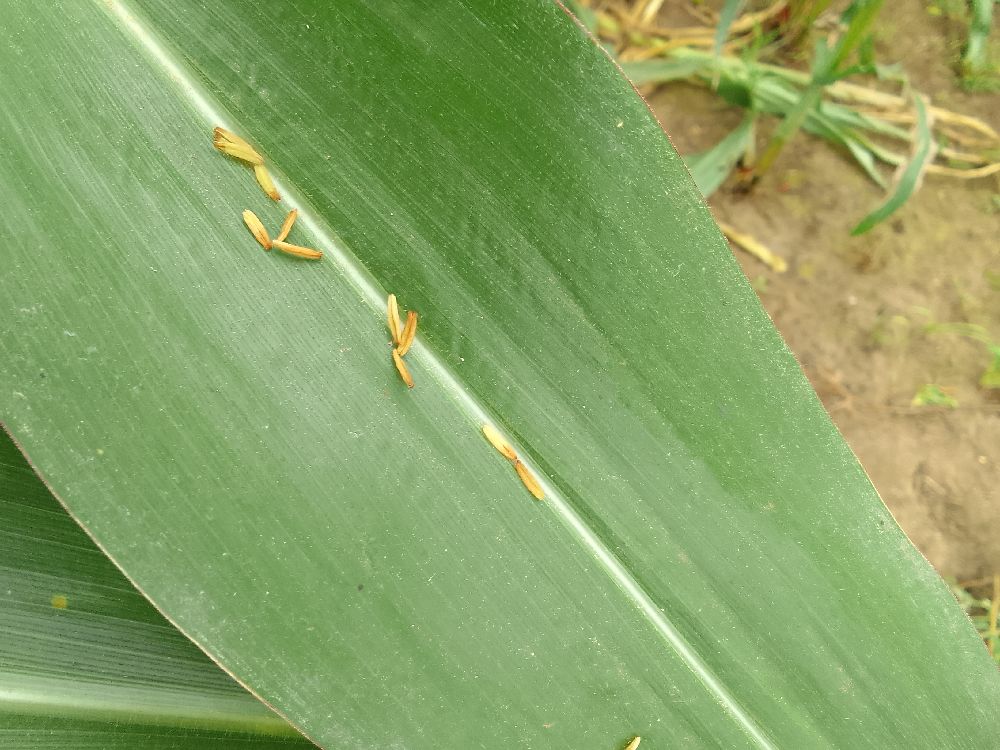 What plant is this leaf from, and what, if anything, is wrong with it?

maize, healthy
